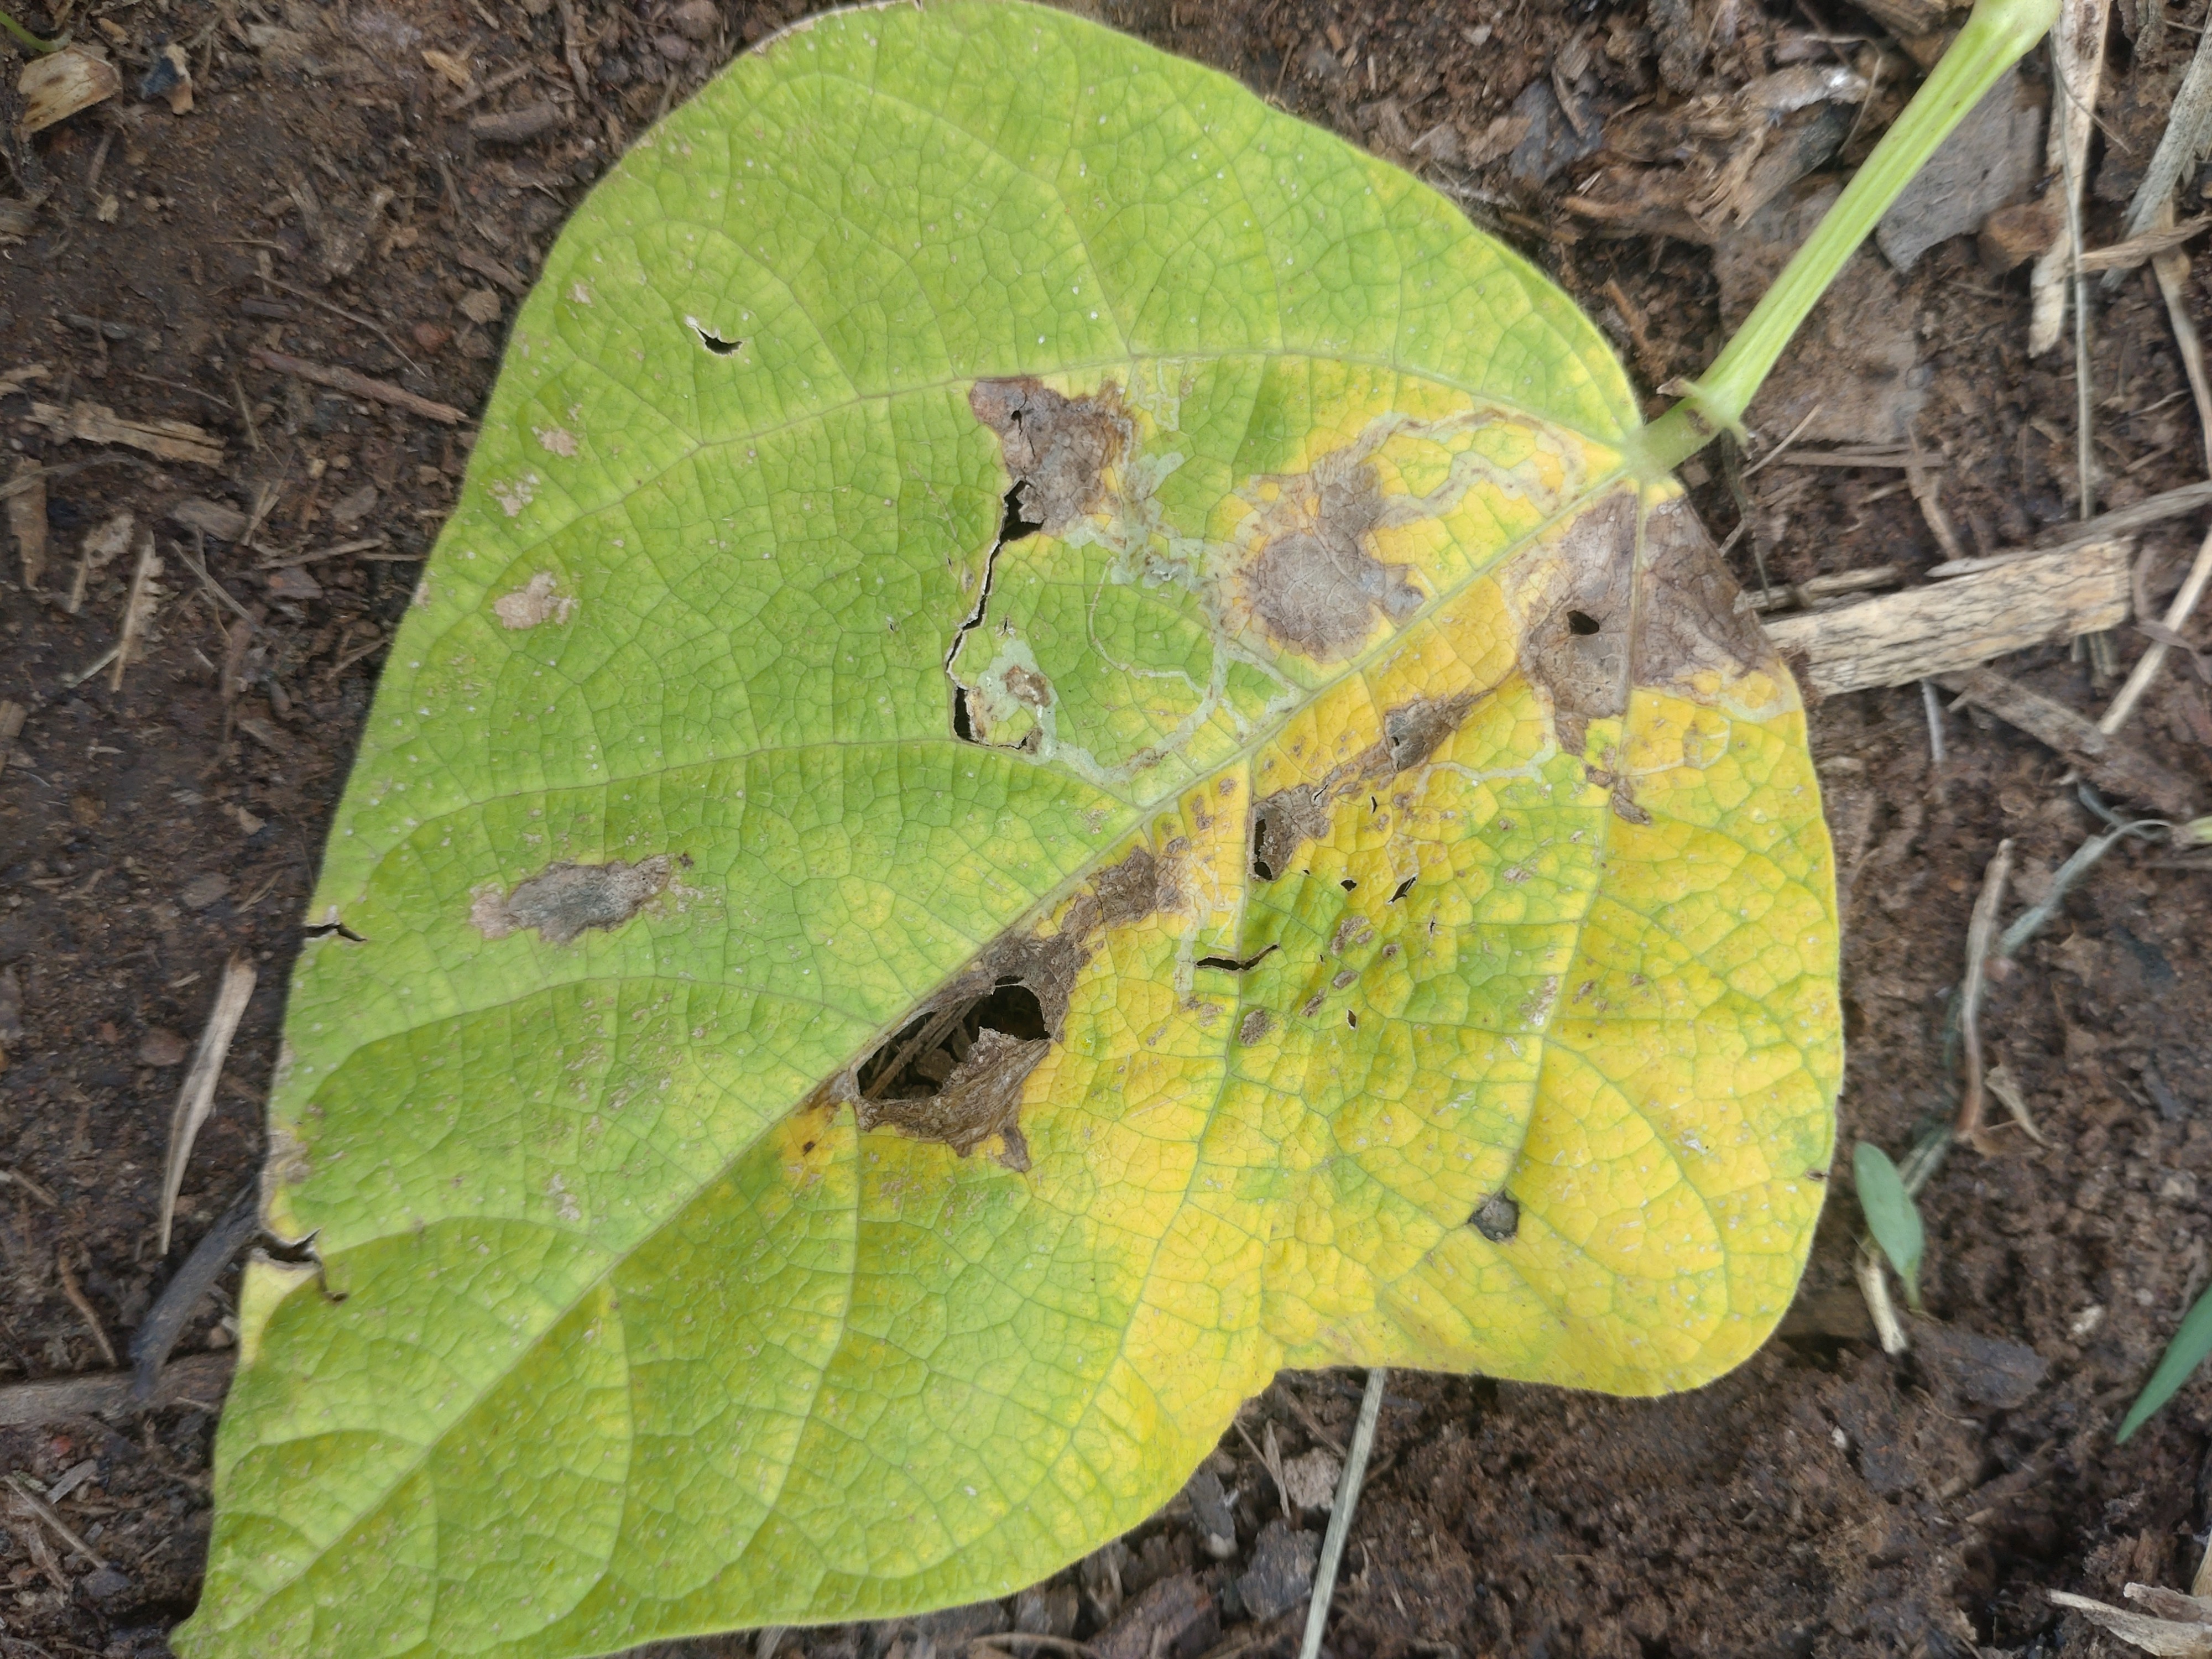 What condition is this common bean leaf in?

anthracnose
